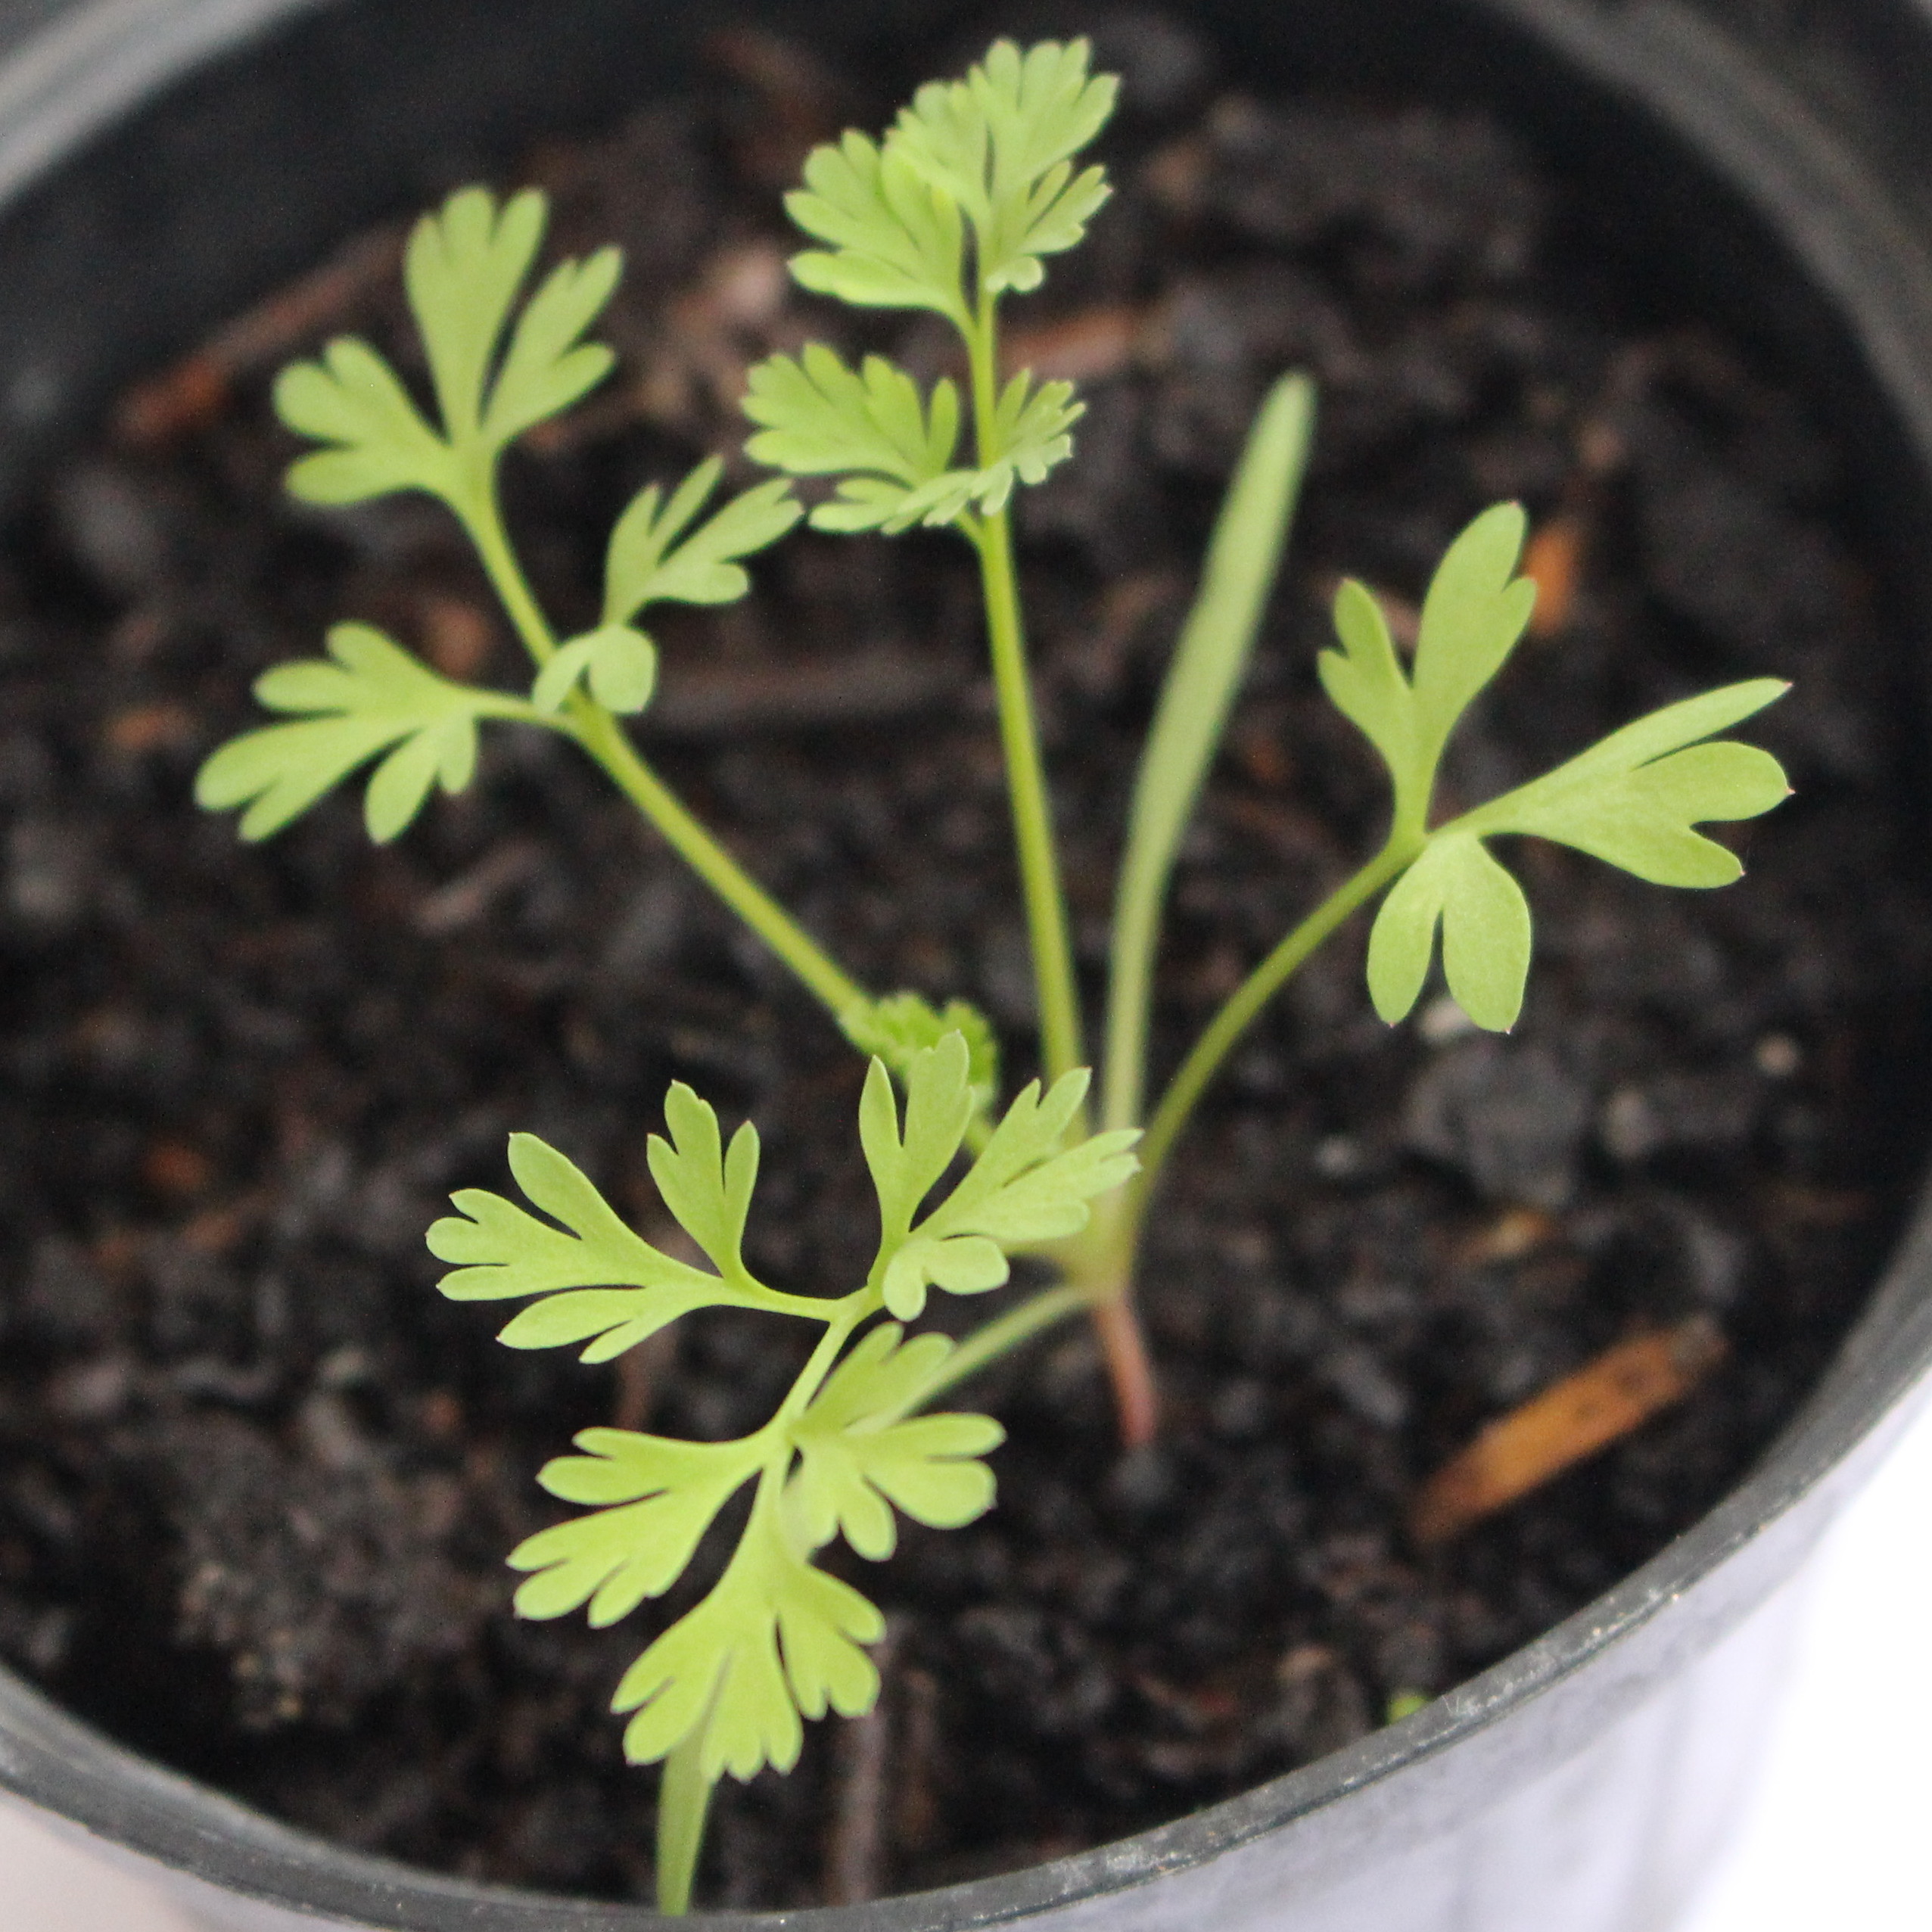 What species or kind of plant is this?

Fumaria officinalis
